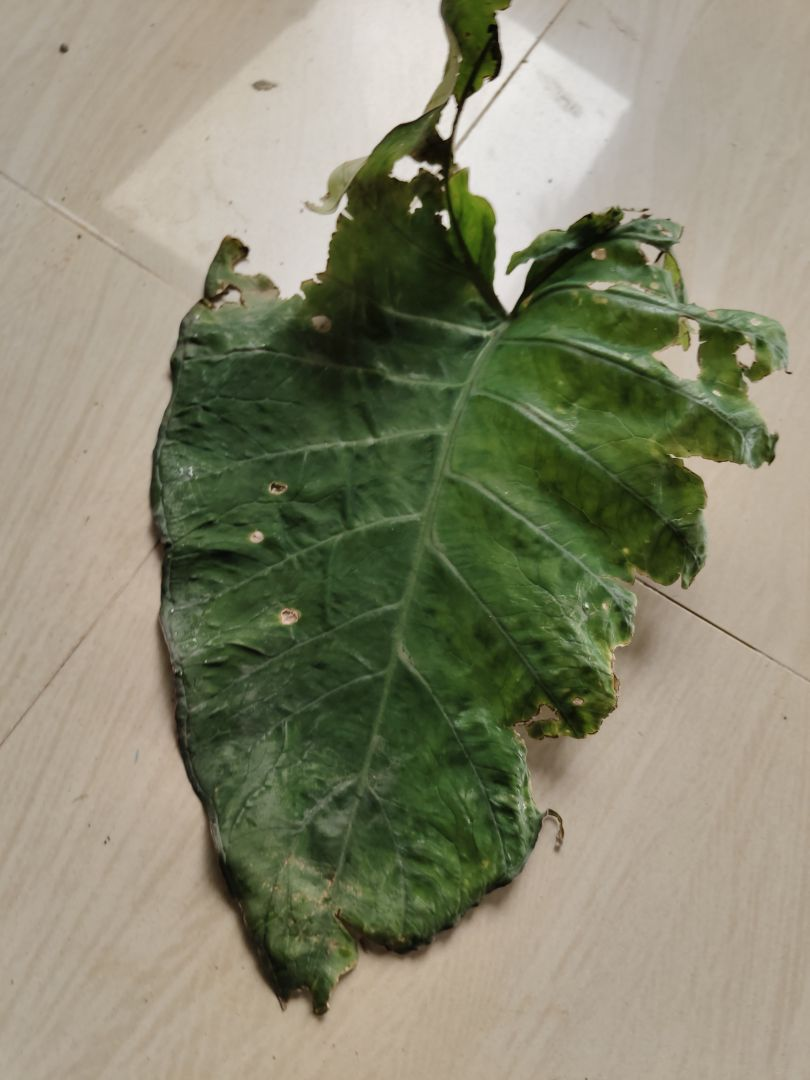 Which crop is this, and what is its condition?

taro, leaf blight
